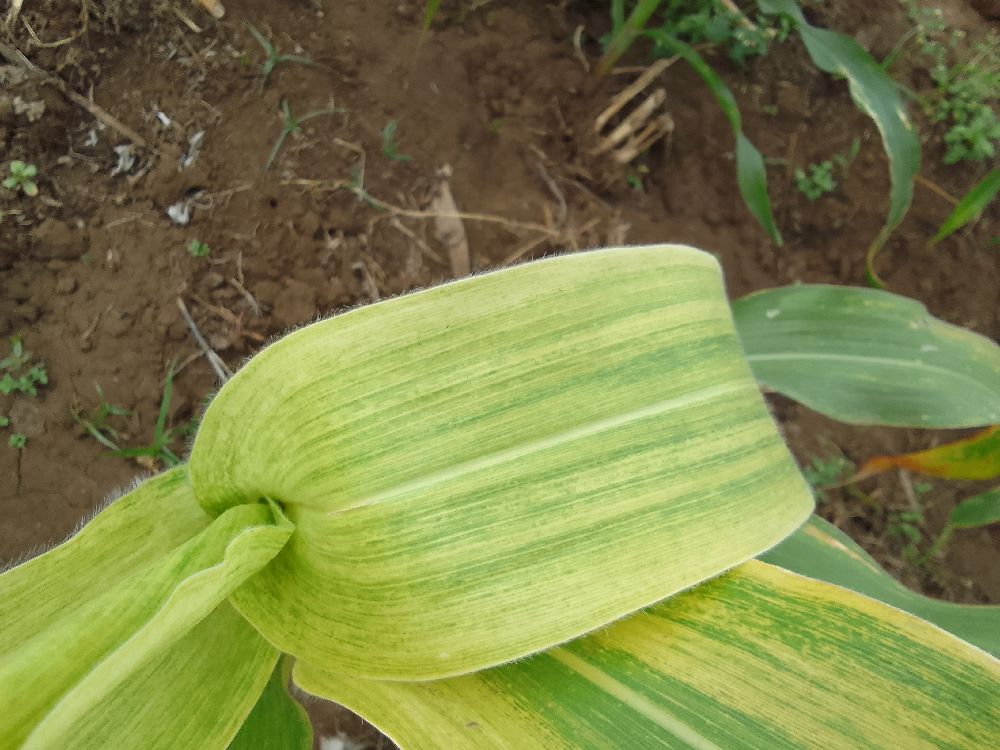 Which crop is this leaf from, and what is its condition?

maize, maize lethal necrosis
